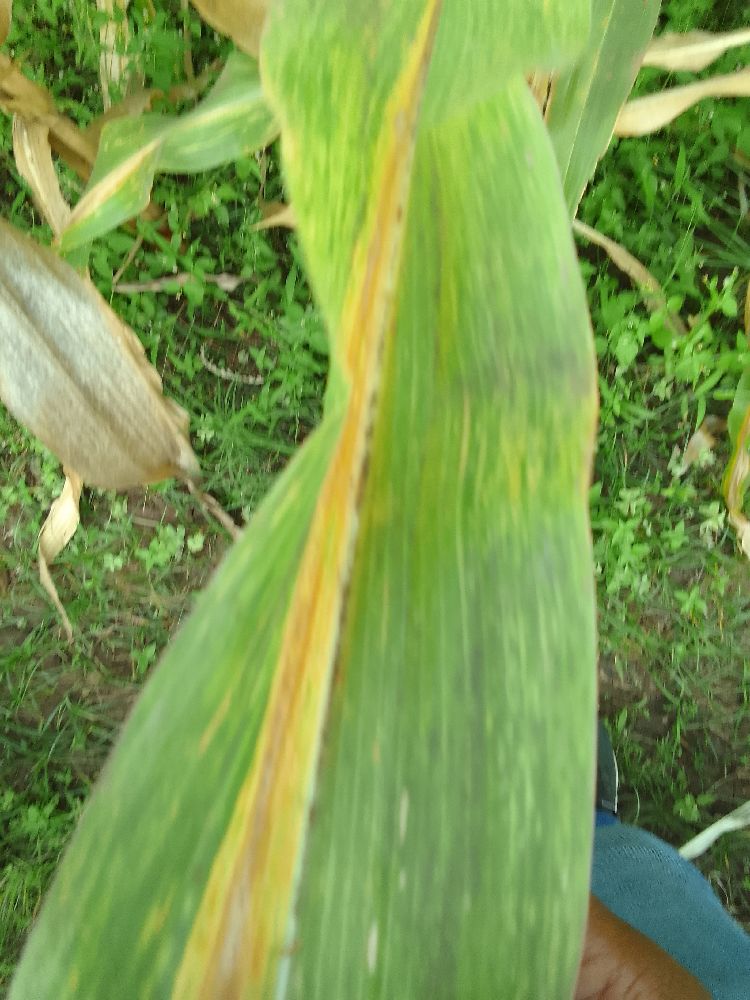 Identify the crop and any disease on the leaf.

maize, maize lethal necrosis
